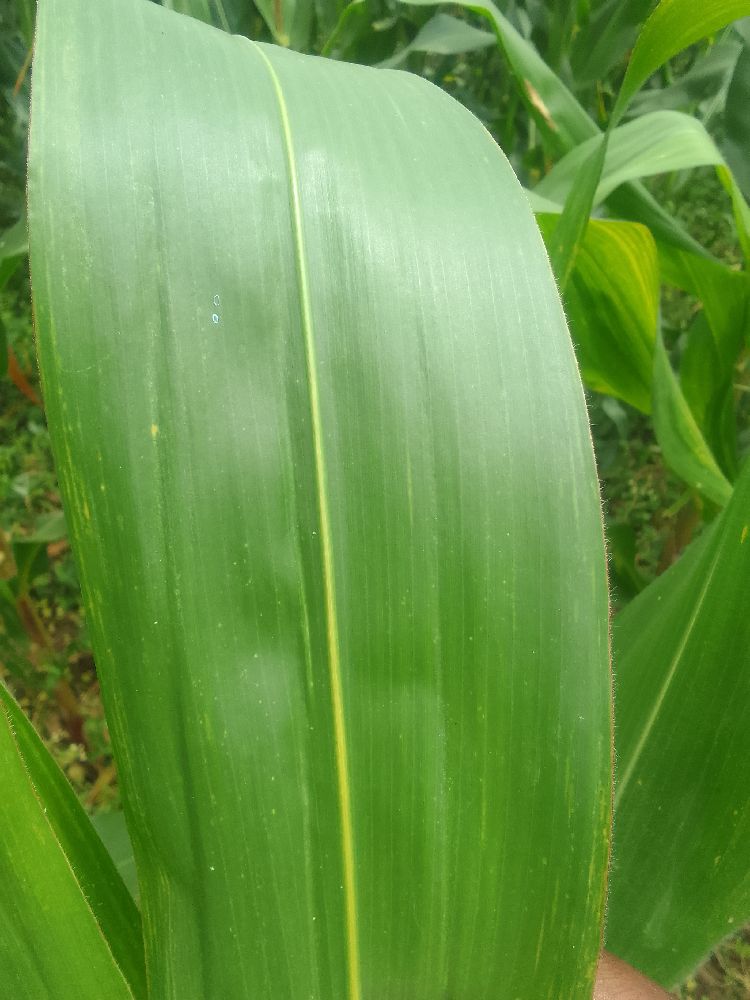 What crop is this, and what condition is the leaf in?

maize, healthy
